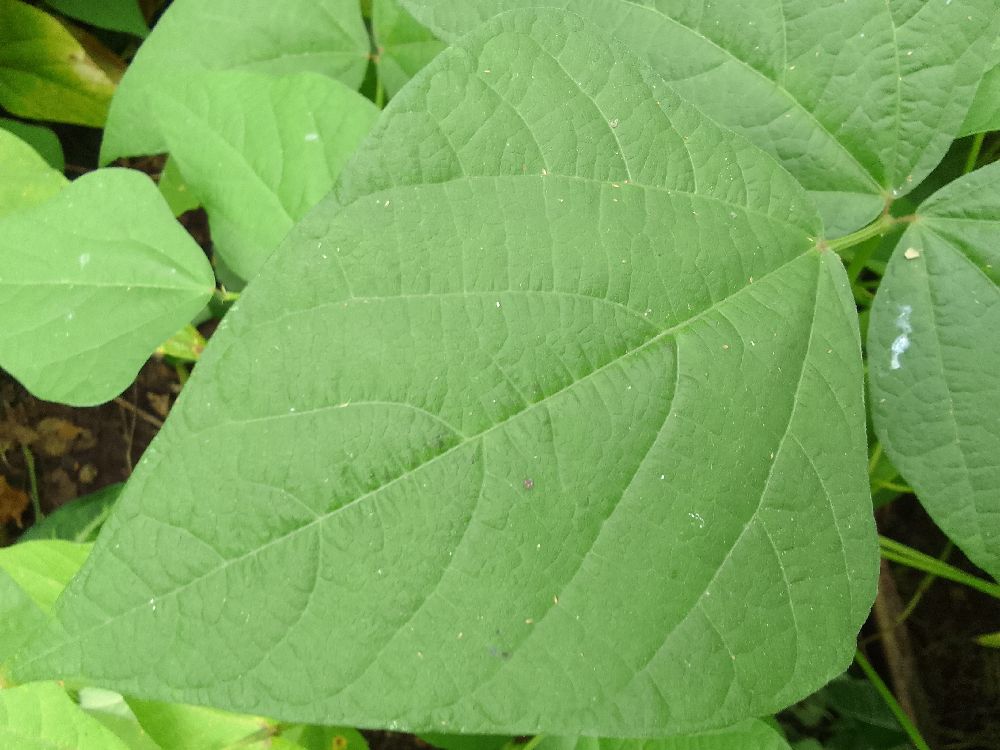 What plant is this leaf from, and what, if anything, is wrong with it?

common bean, healthy
